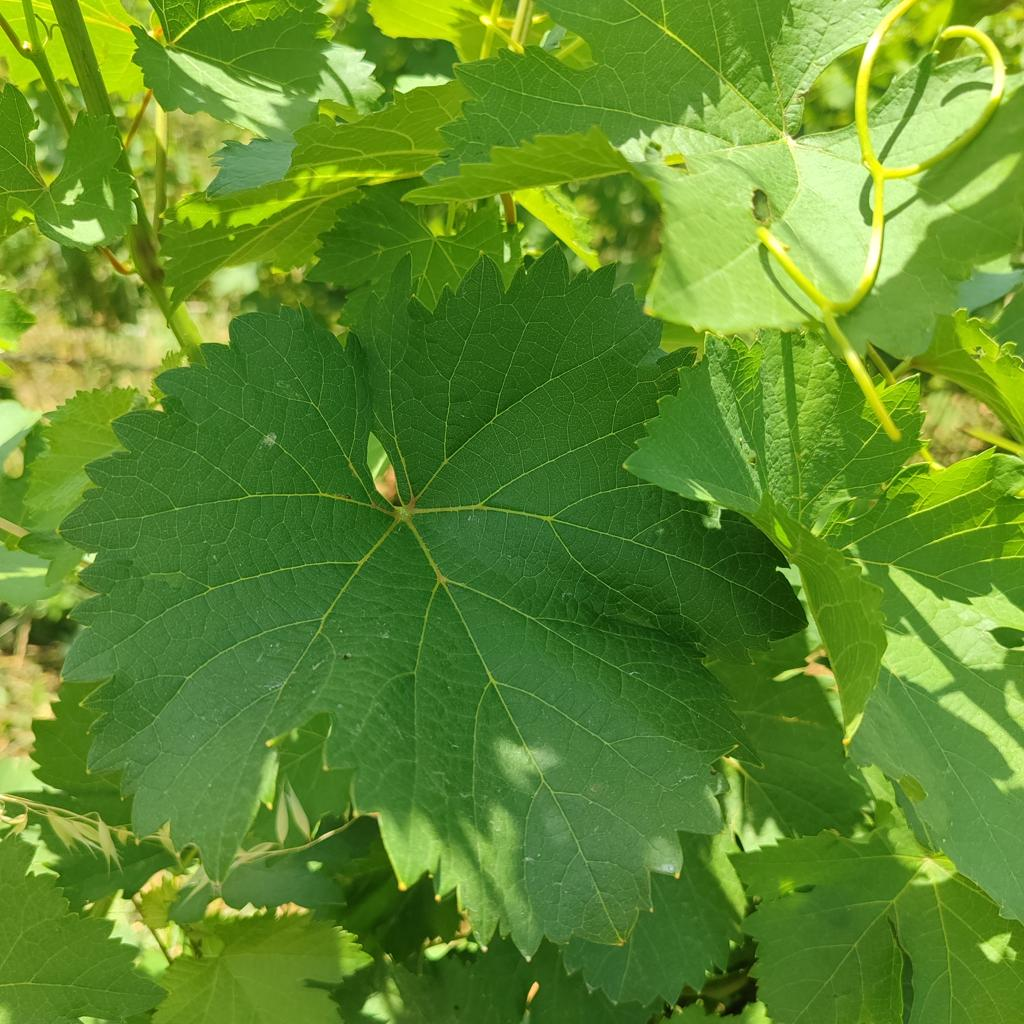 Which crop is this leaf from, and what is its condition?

grapevine, healthy
